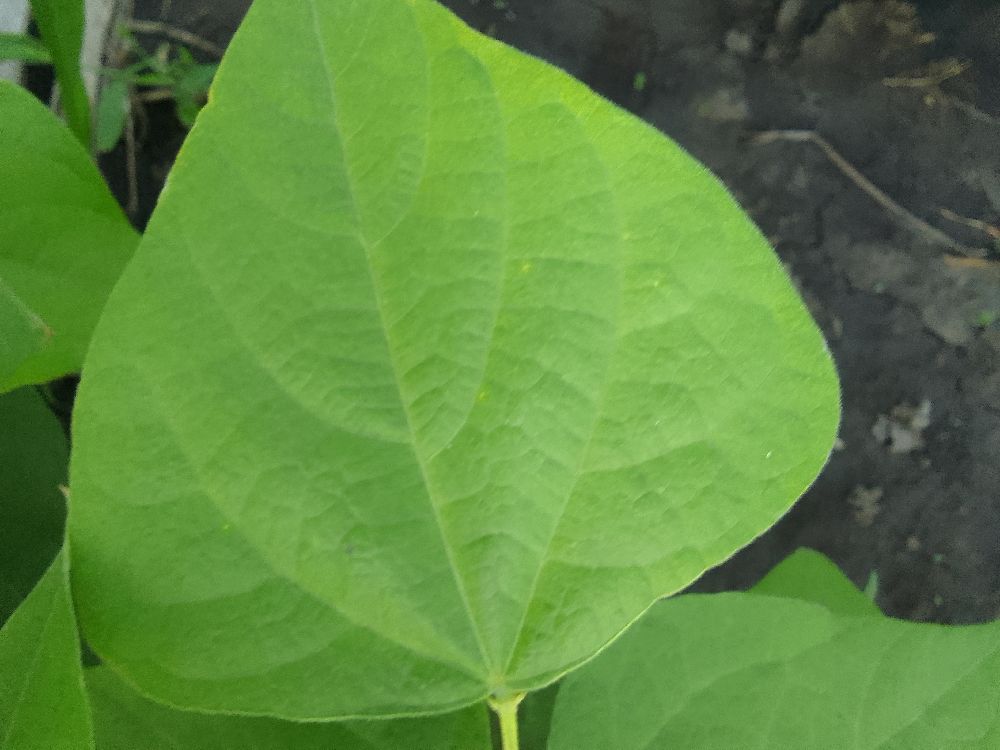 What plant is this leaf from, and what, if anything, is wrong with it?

common bean, healthy
